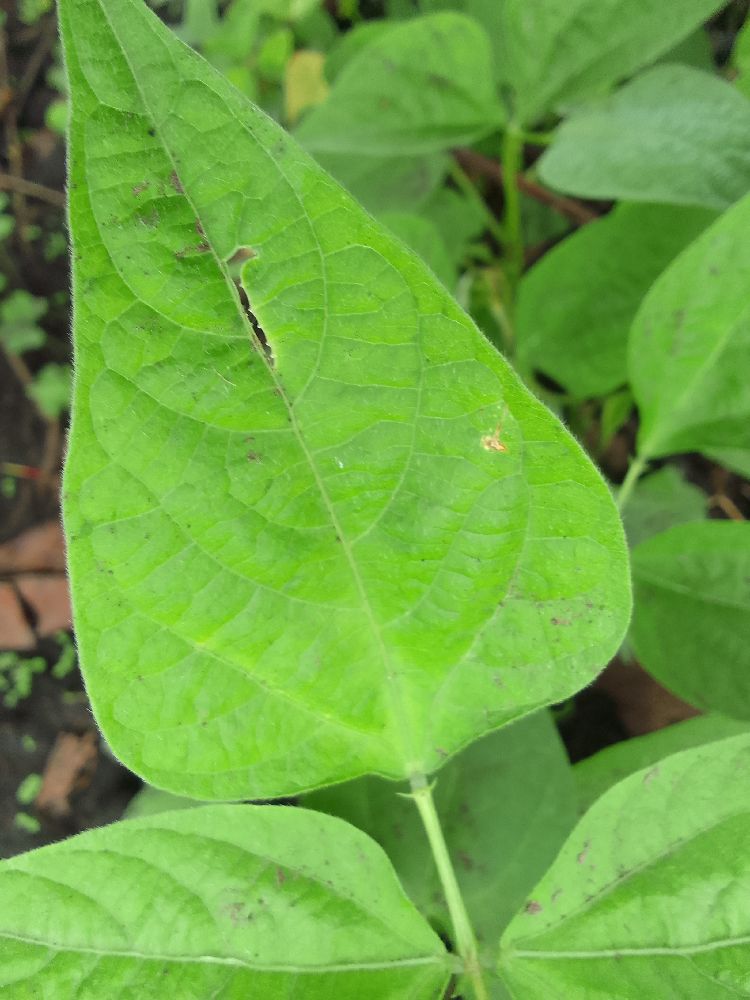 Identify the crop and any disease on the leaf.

common bean, healthy
